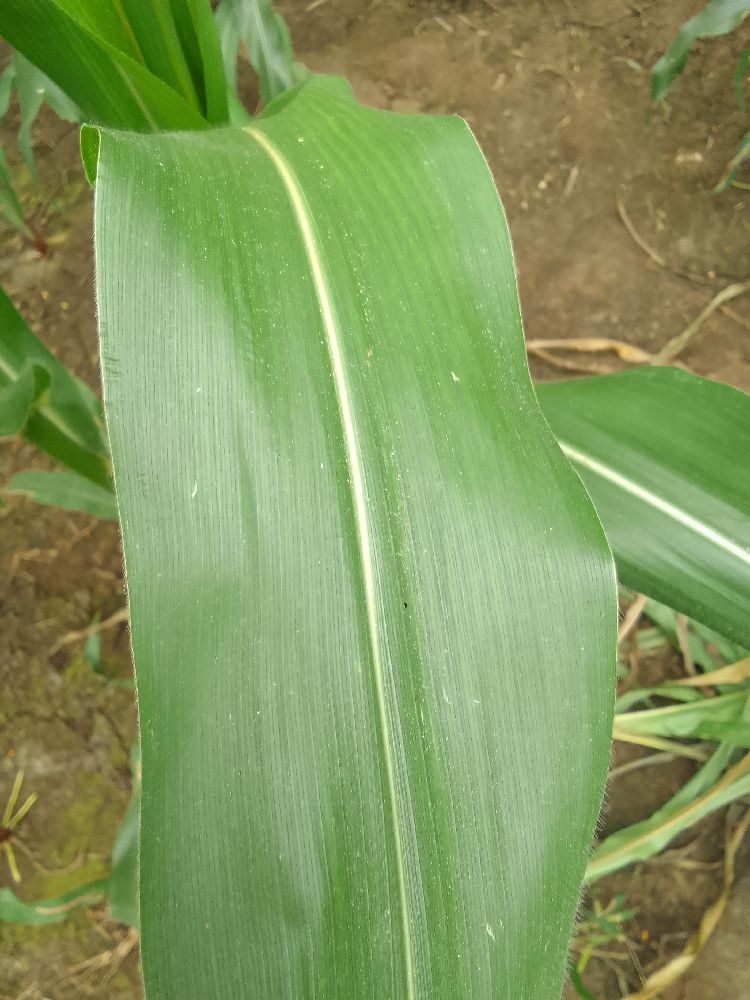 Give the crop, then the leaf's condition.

maize, healthy
